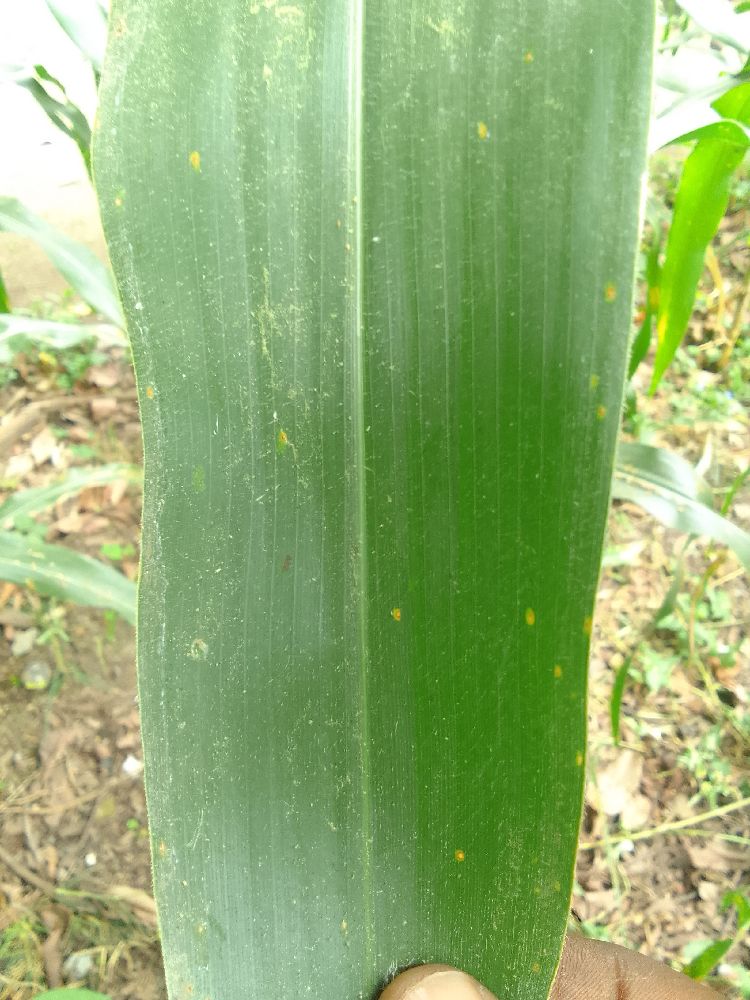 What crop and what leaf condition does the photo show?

maize, healthy
